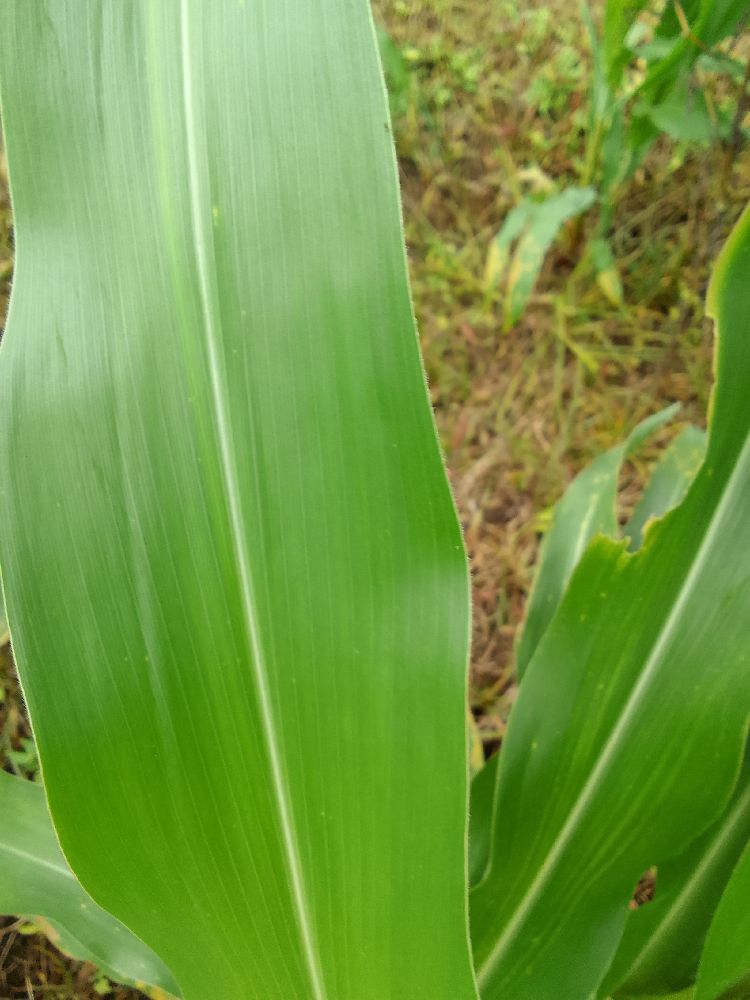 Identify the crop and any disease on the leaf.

maize, healthy
